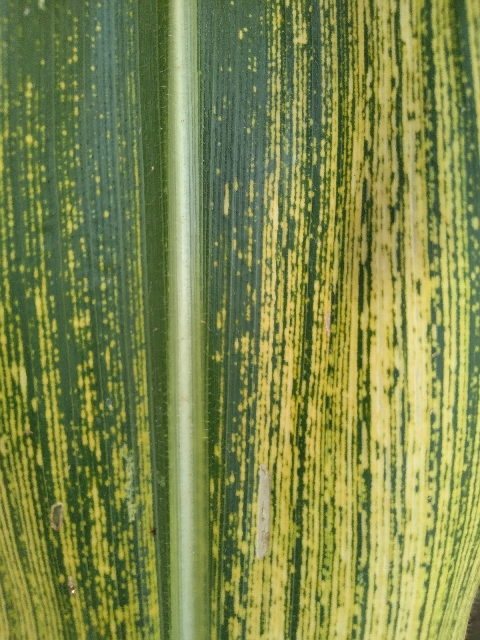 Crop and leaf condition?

maize, maize streak virus
